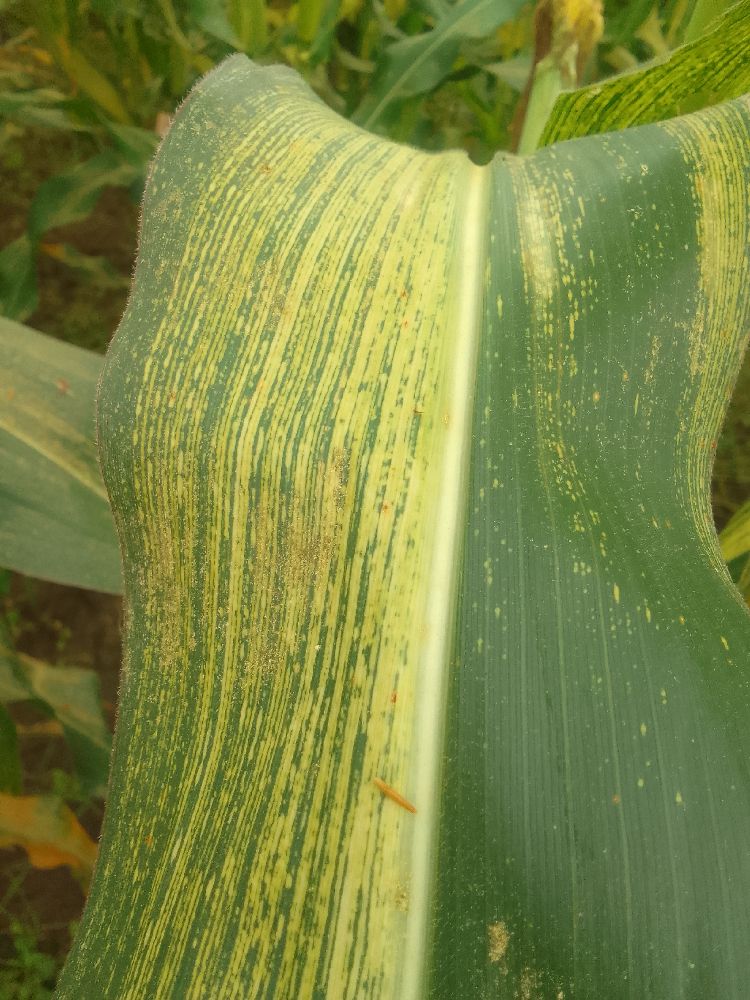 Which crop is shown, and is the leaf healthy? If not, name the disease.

maize, maize streak virus
